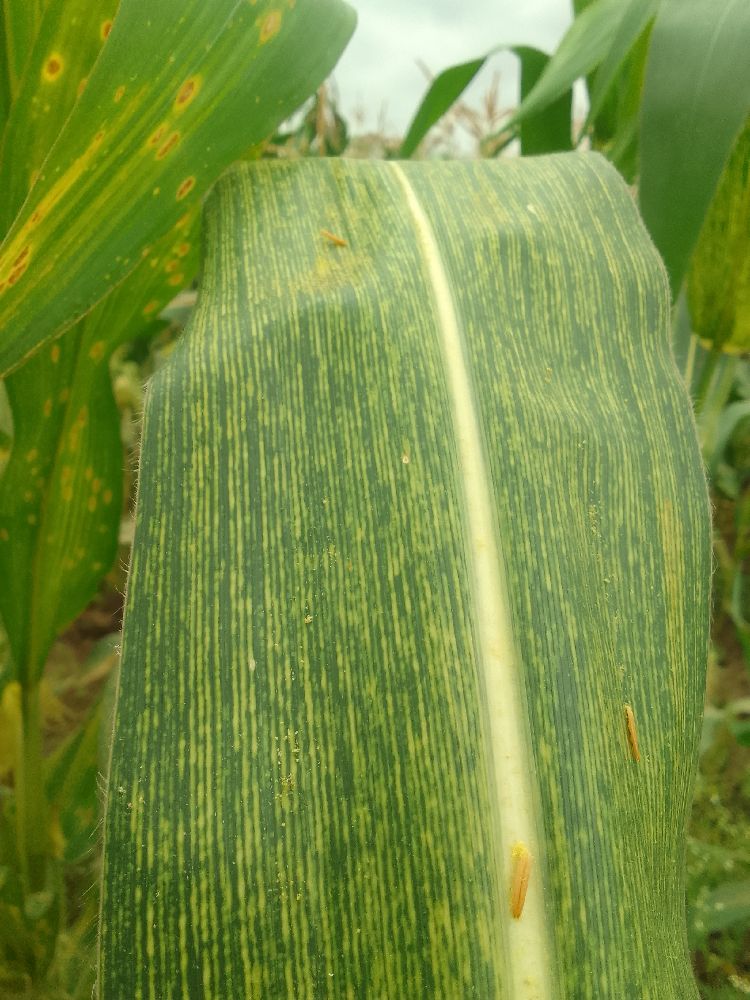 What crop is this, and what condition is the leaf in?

maize, maize streak virus
